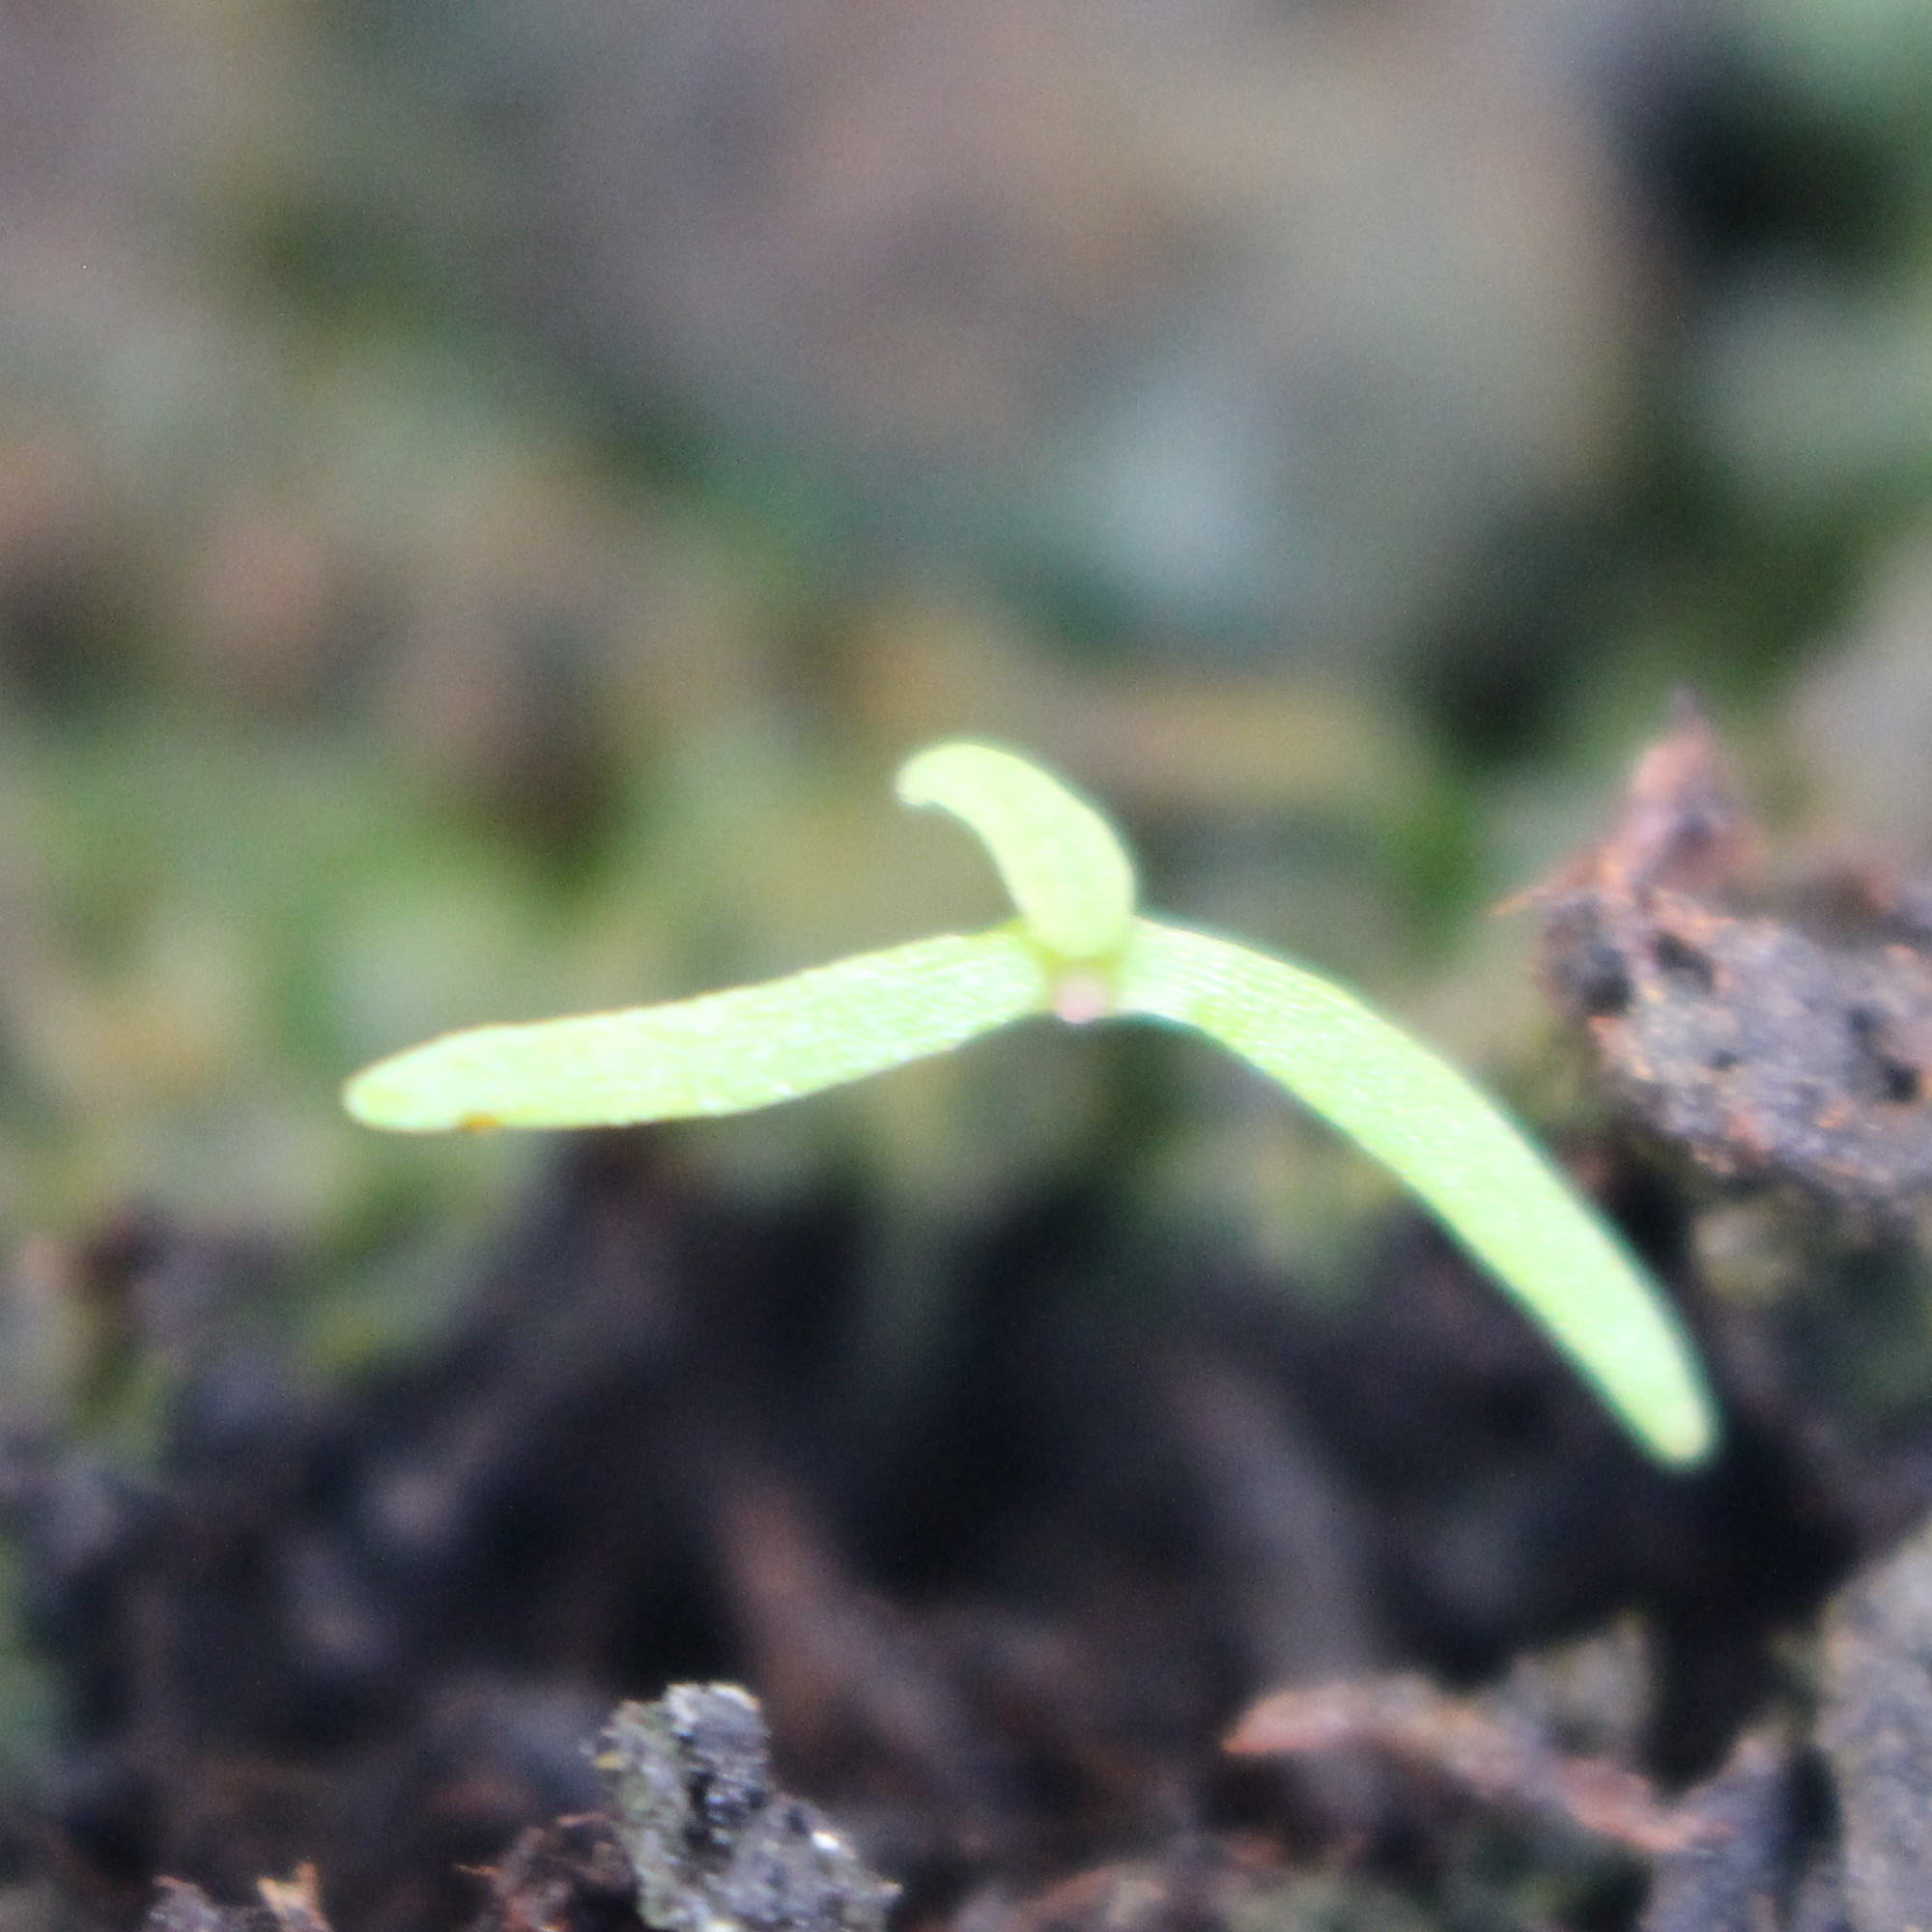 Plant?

Papaver rhoeas
